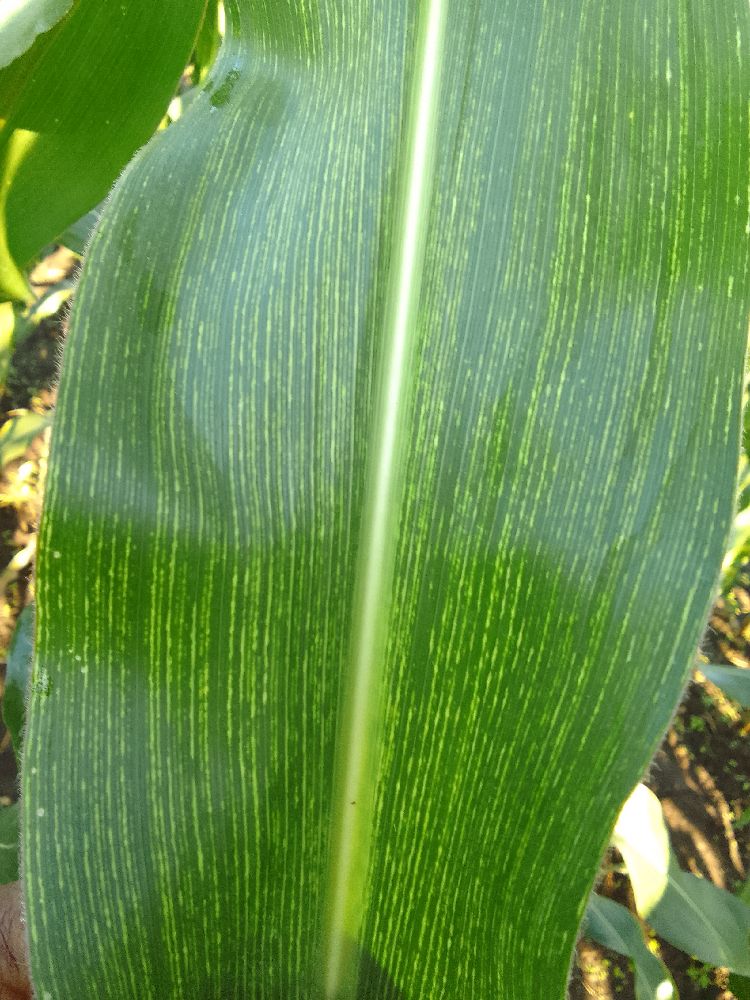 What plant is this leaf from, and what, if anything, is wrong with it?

maize, maize streak virus
